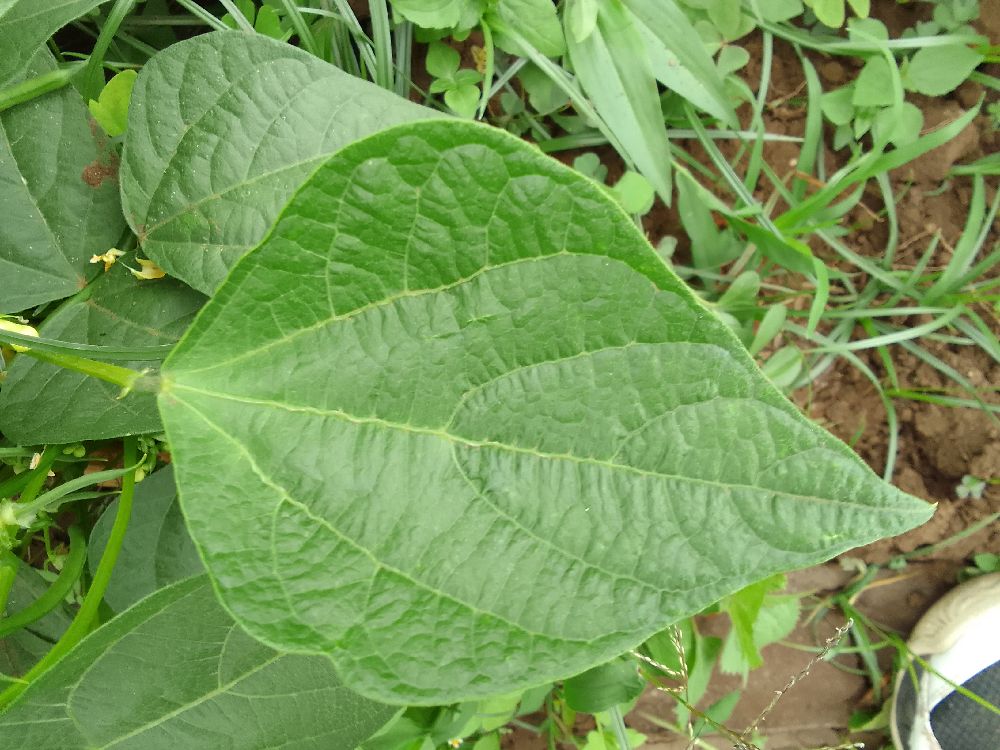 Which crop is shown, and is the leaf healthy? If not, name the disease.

common bean, healthy
